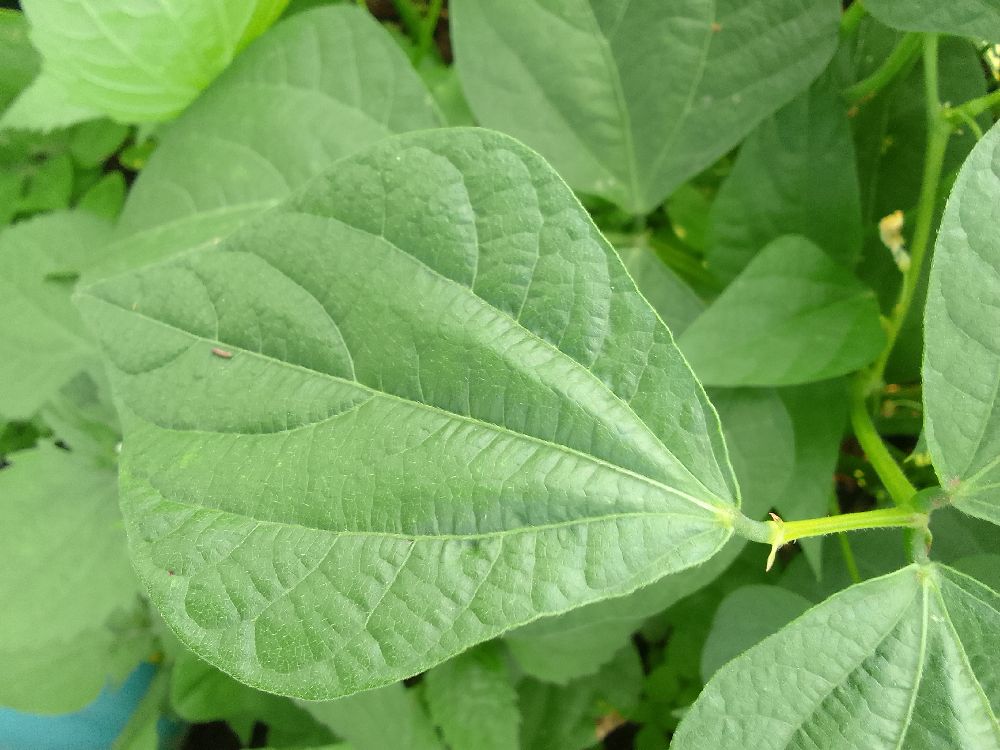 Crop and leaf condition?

common bean, healthy
